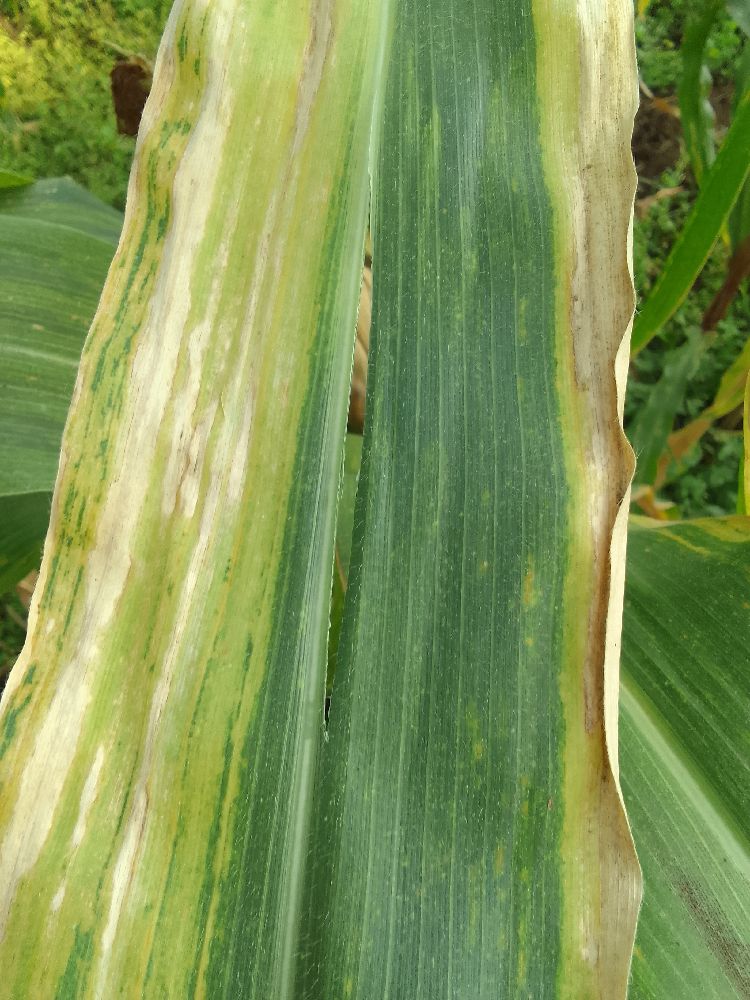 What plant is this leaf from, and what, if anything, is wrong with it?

maize, maize lethal necrosis
